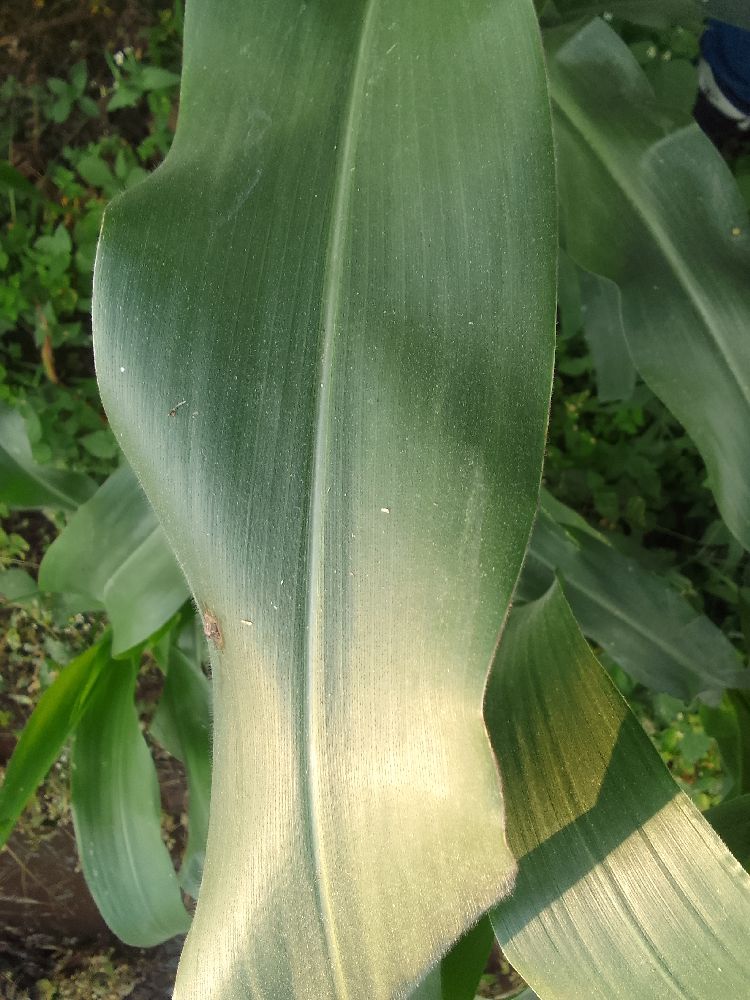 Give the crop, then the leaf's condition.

maize, healthy
